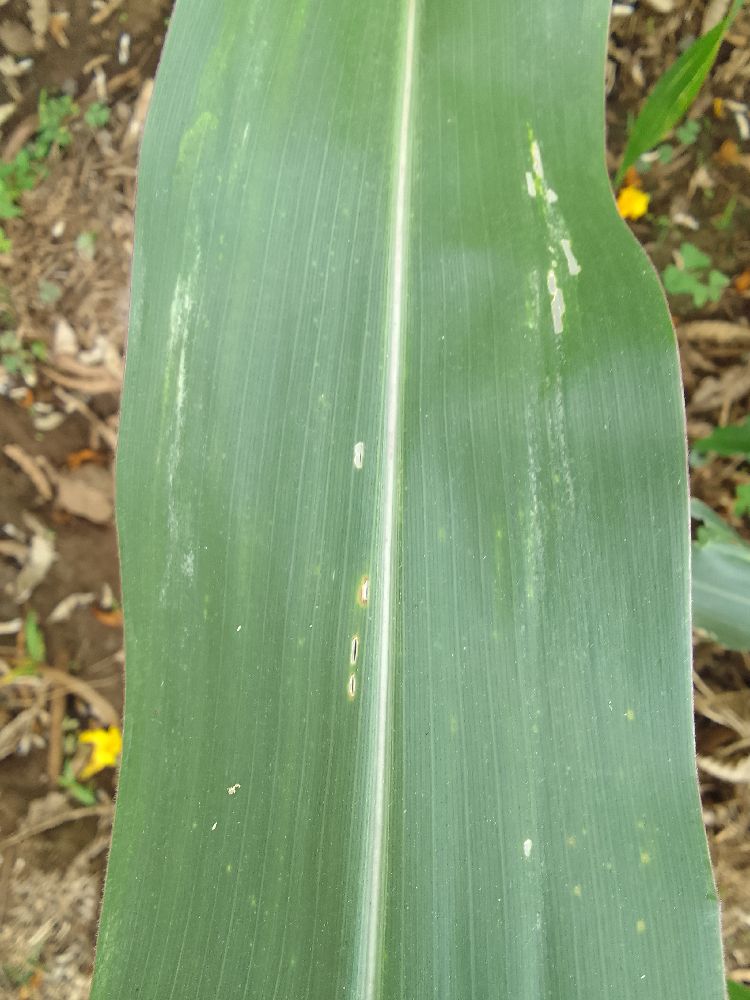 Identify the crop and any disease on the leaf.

maize, healthy
